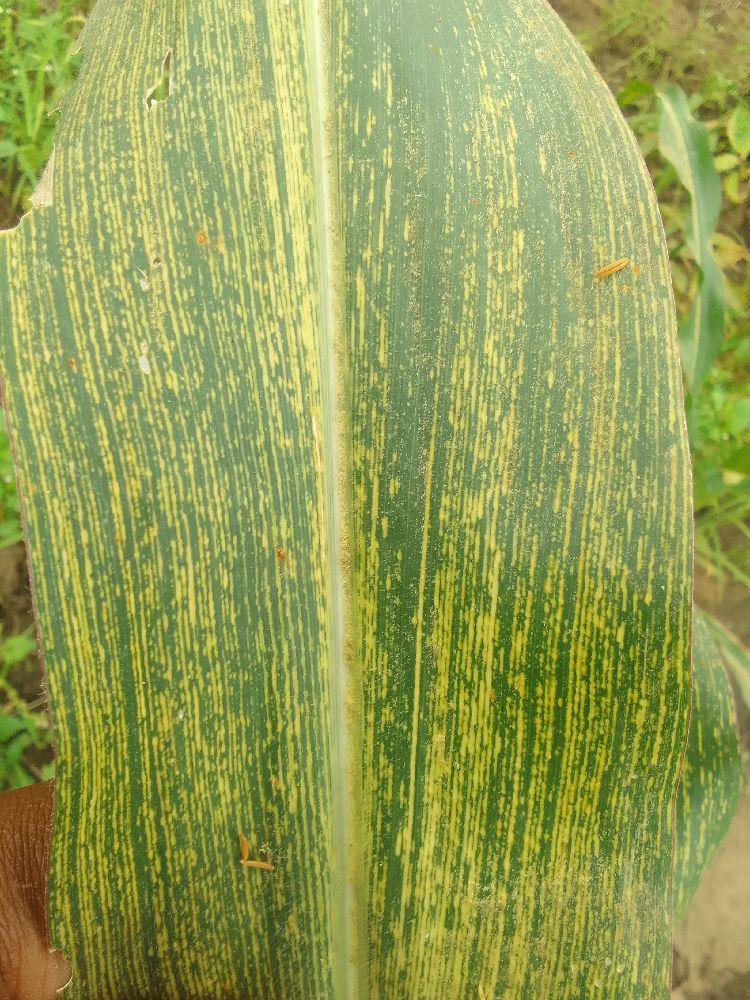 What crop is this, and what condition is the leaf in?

maize, maize streak virus
